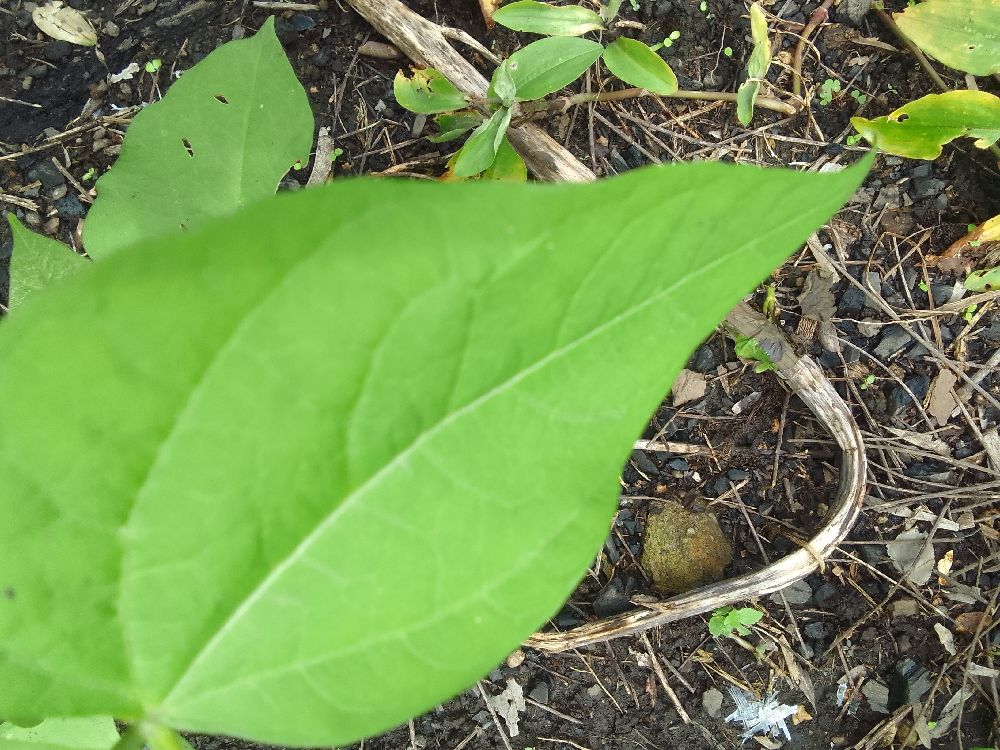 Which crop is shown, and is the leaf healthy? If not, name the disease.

common bean, healthy
